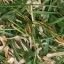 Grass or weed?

grass
